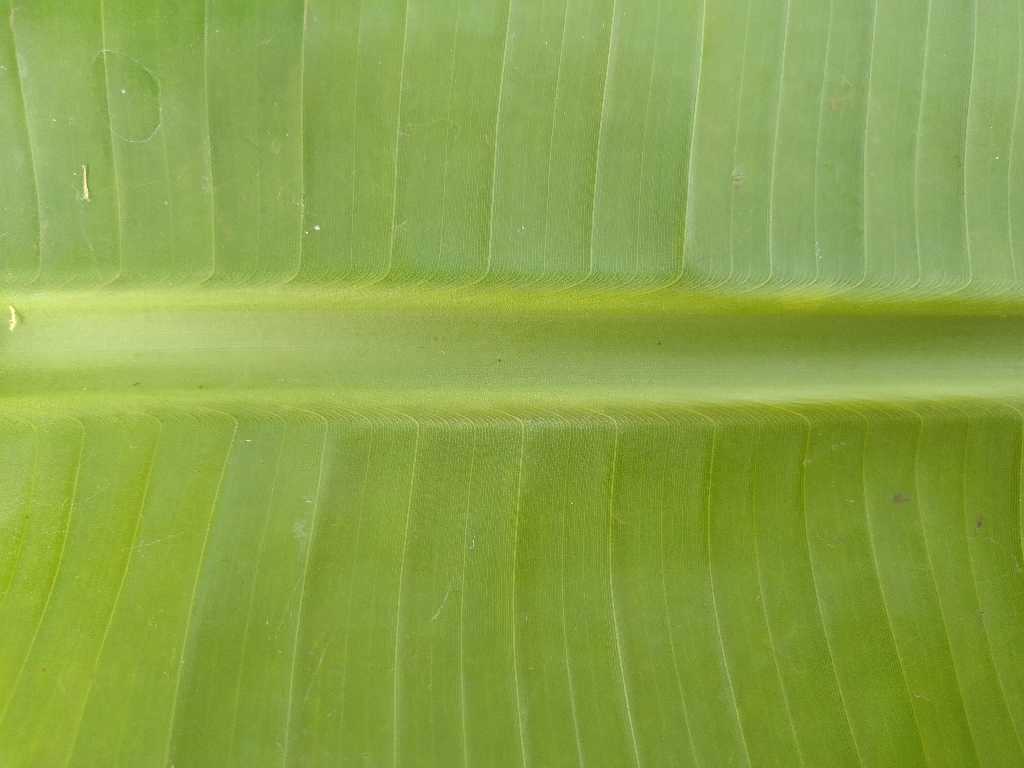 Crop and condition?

banana, healthy
